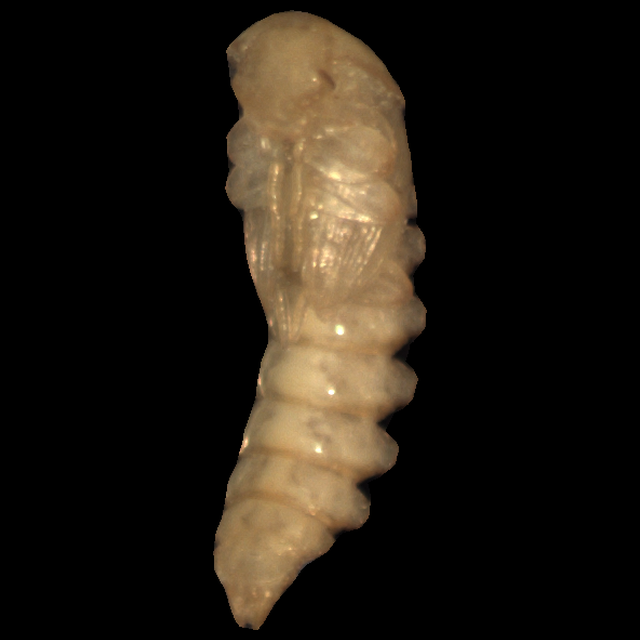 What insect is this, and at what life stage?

mealworm pupa
